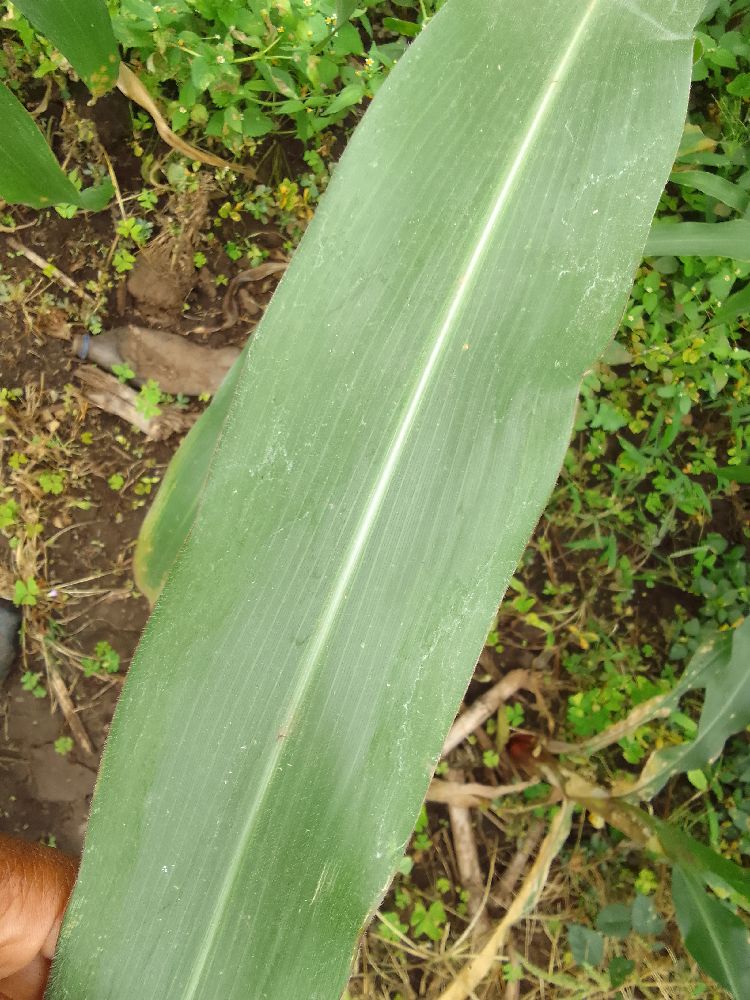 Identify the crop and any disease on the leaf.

maize, healthy
